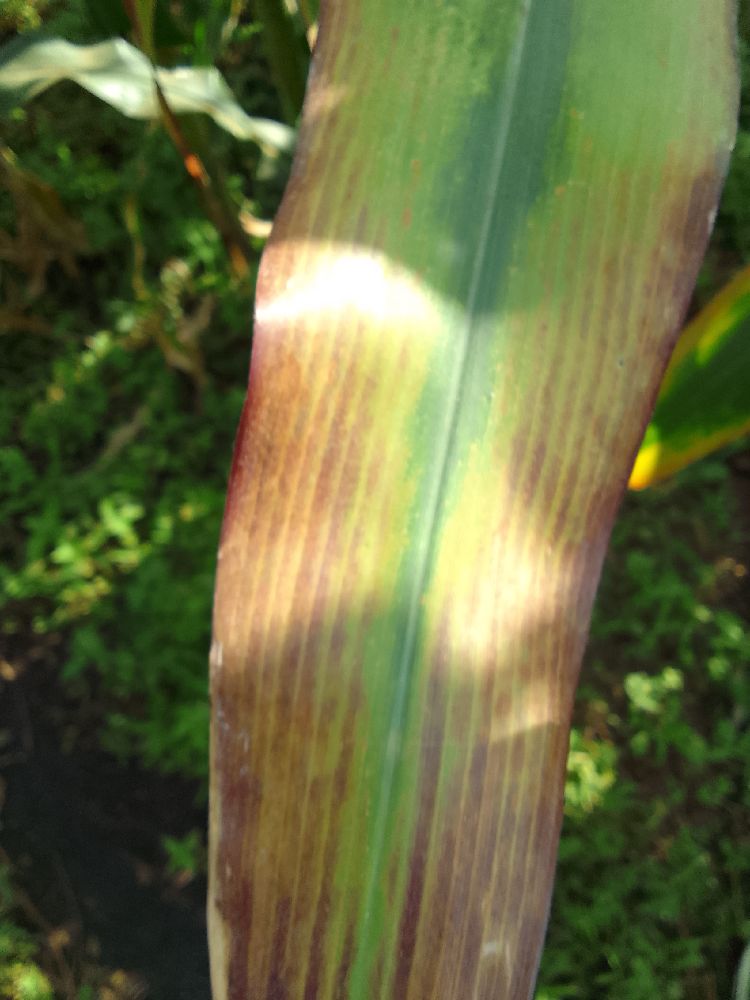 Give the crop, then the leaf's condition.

maize, maize lethal necrosis
